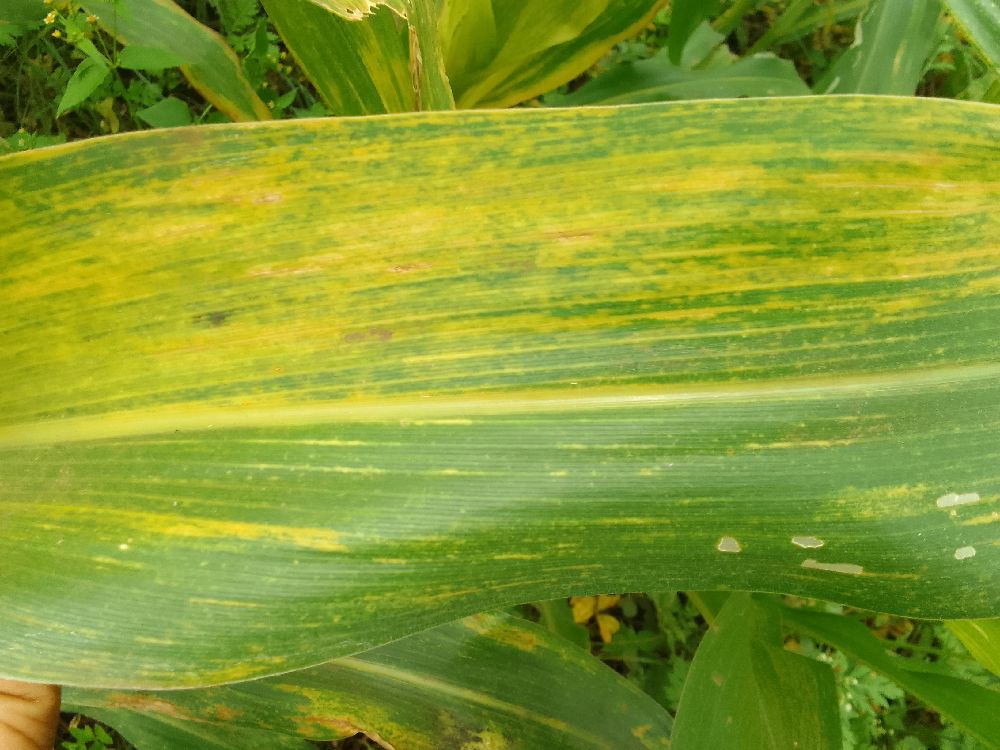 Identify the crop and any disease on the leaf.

maize, maize lethal necrosis
